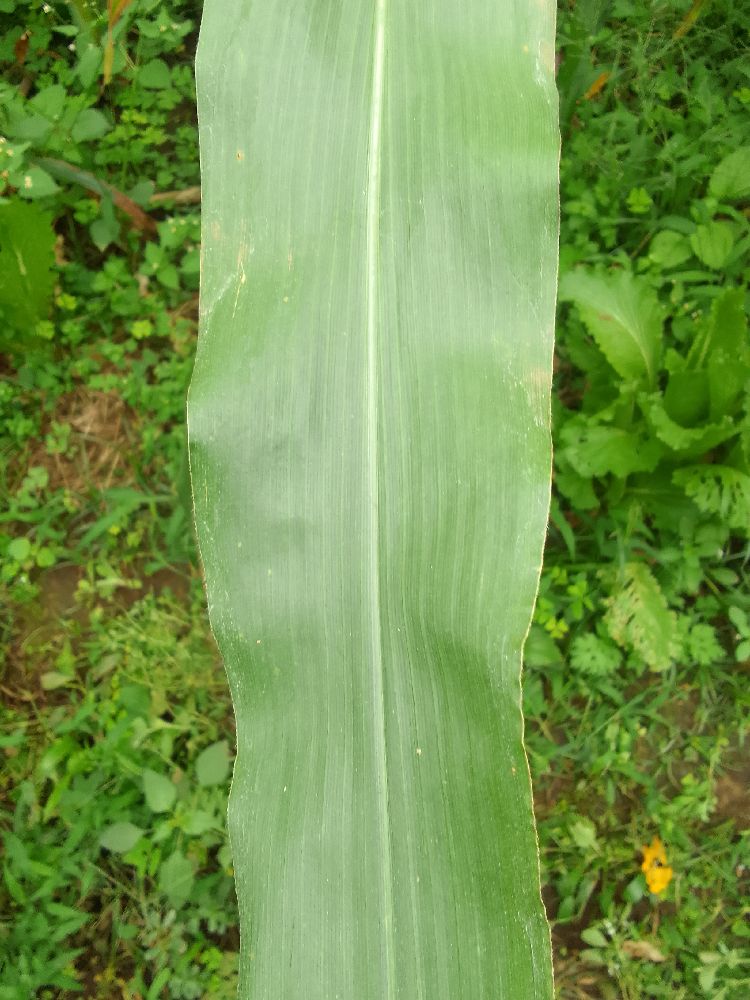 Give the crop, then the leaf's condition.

maize, healthy
